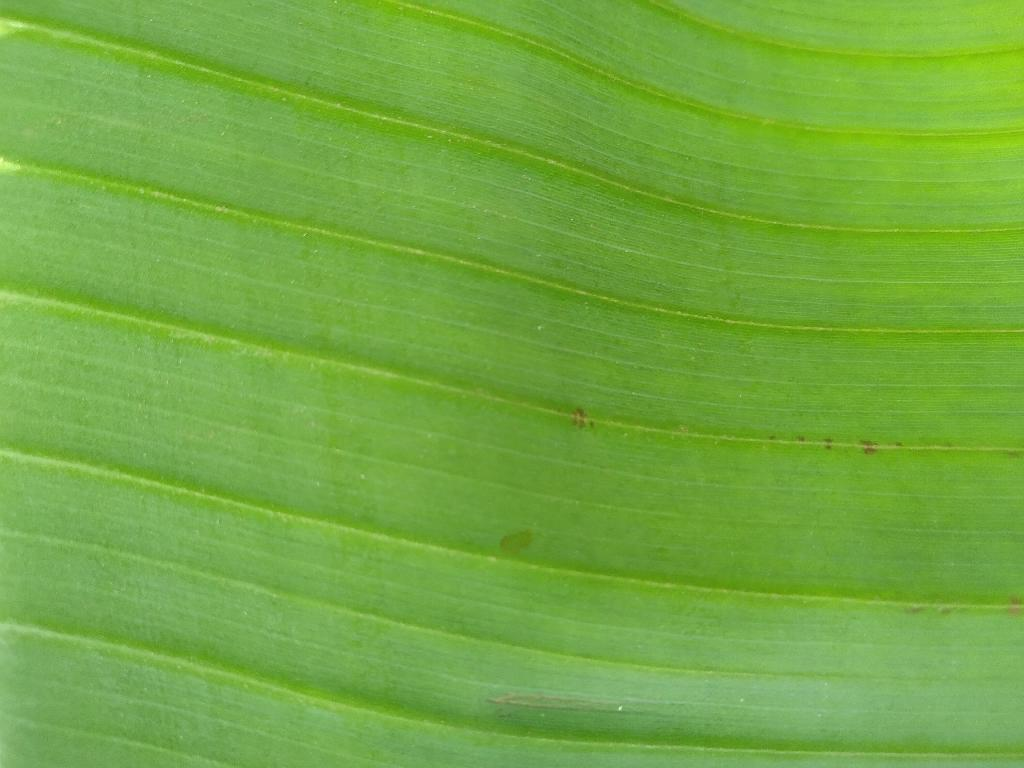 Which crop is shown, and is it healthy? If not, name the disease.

banana, healthy
